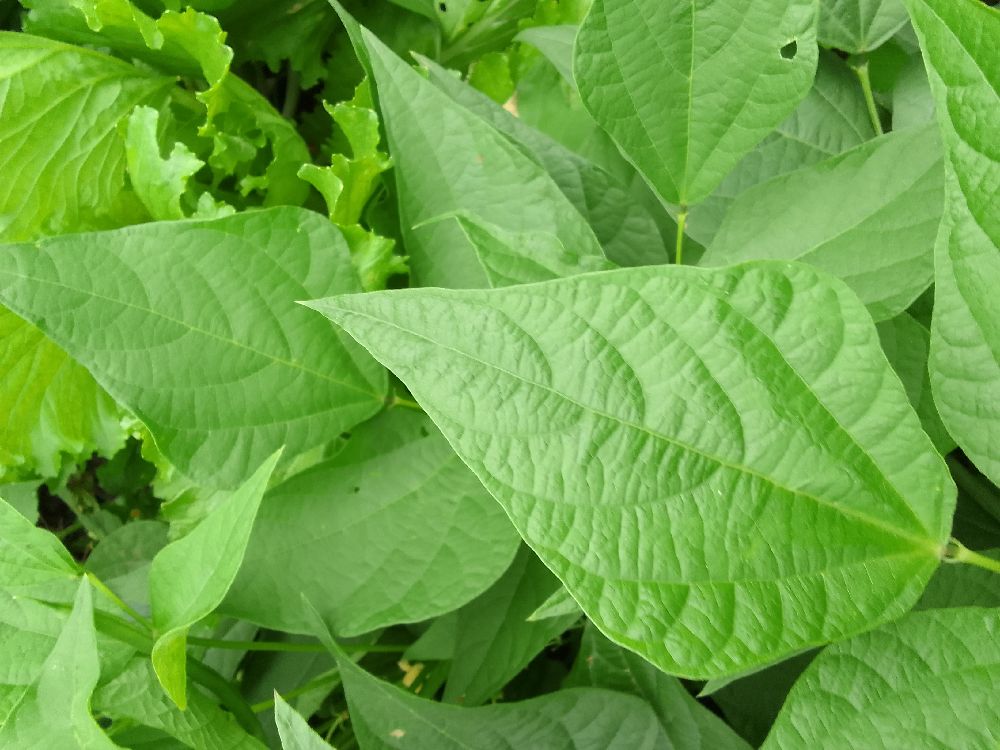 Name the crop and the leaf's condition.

common bean, healthy
